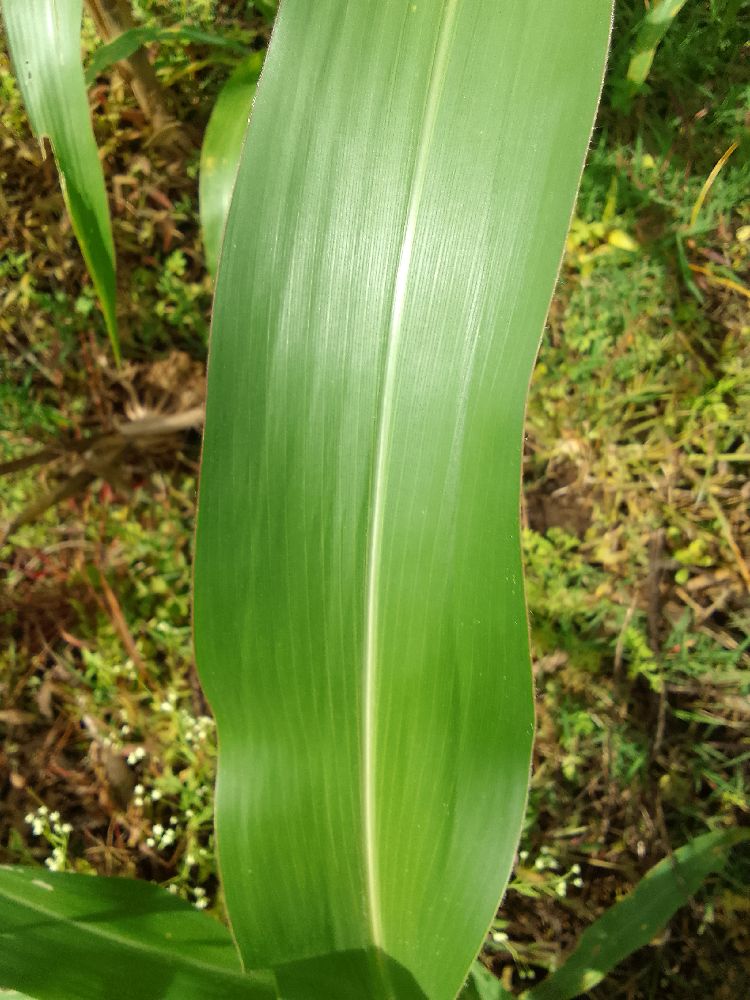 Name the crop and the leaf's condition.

maize, healthy
